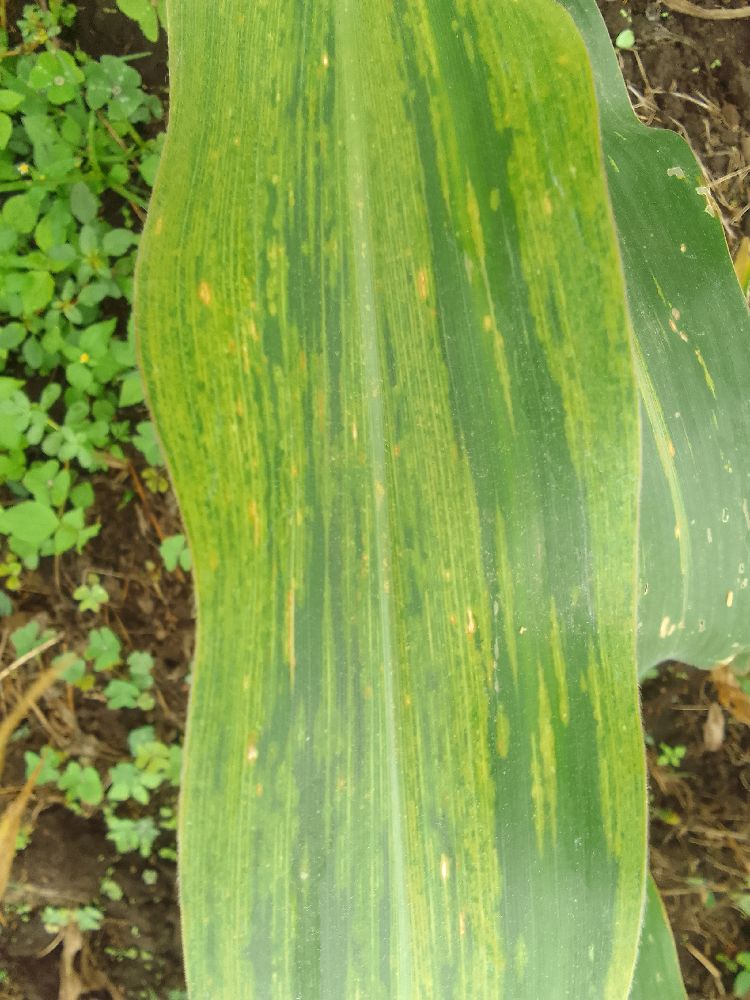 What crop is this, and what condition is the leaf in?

maize, maize lethal necrosis
